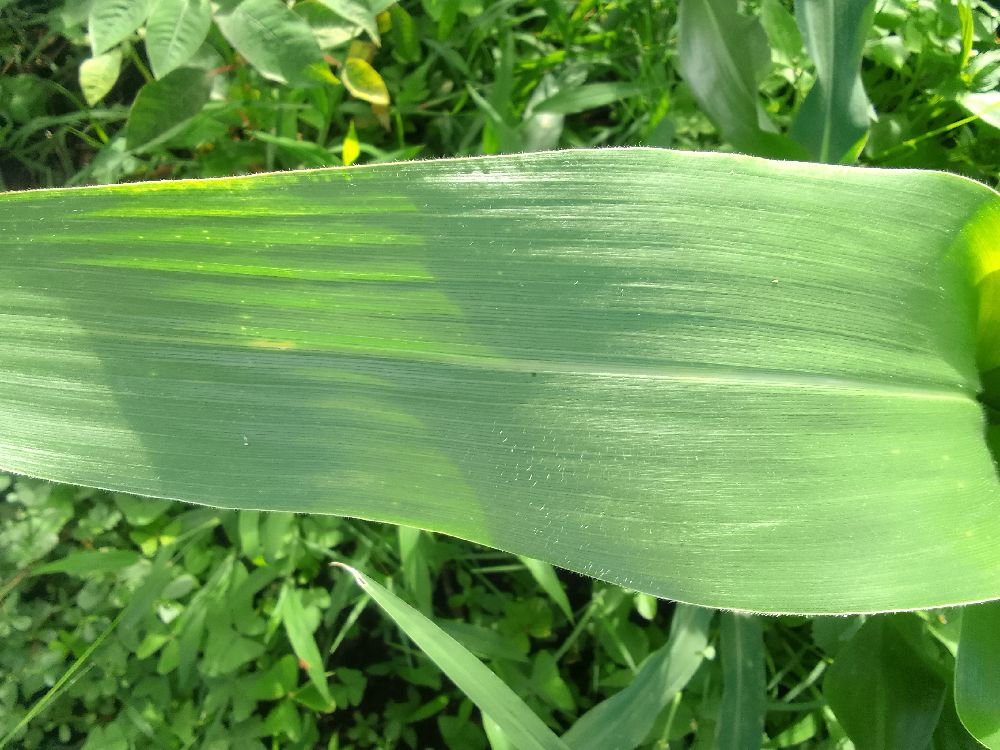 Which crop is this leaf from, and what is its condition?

maize, healthy
